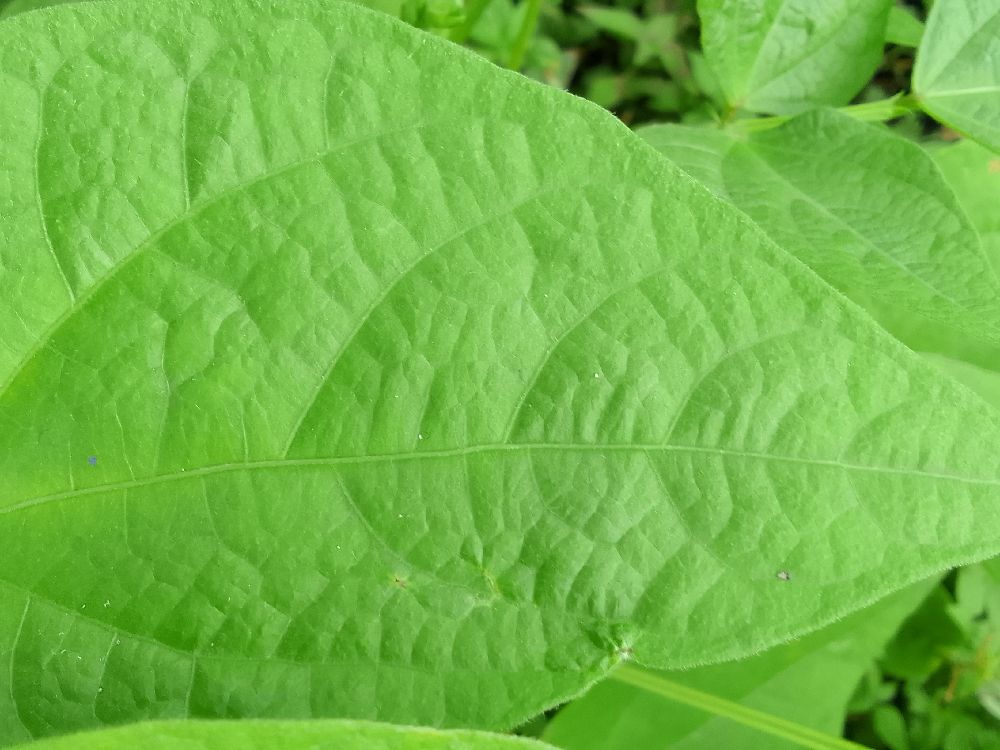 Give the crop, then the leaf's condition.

common bean, healthy
